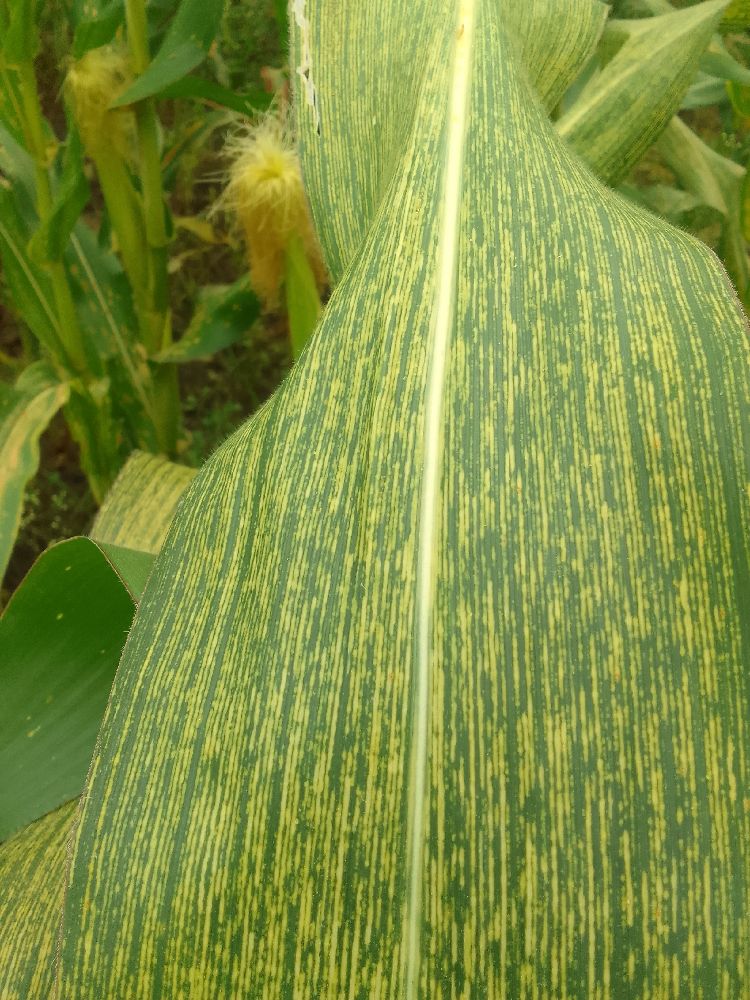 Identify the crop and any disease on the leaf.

maize, maize streak virus
